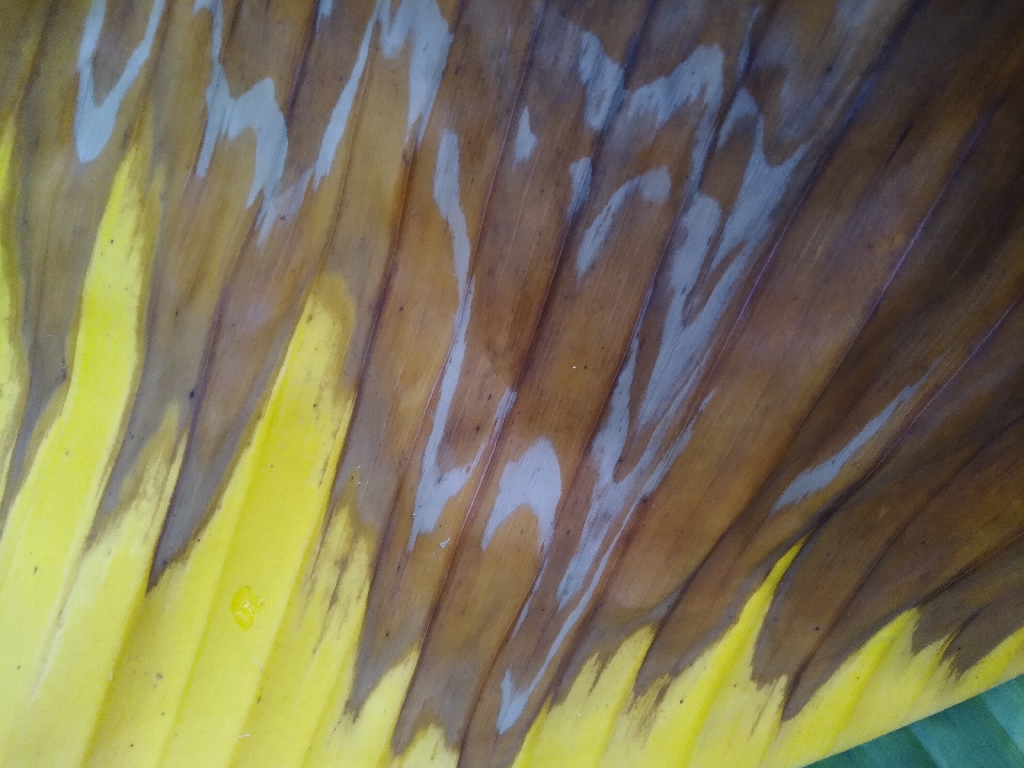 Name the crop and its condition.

banana, fusarium wilt race 1
